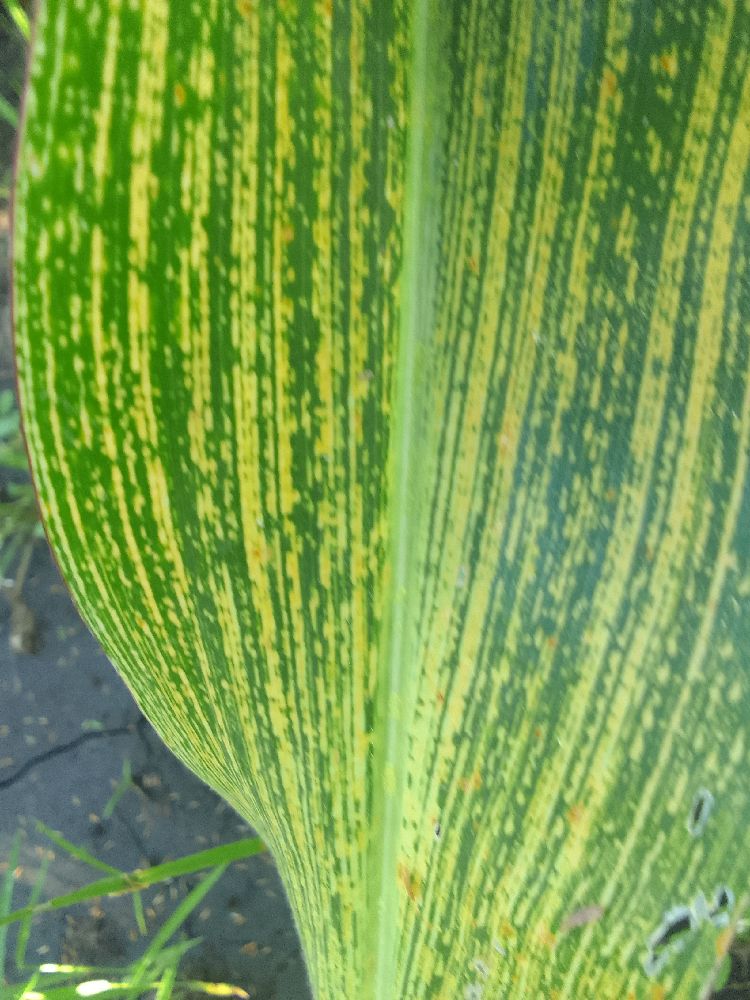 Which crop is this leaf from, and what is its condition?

maize, maize streak virus
